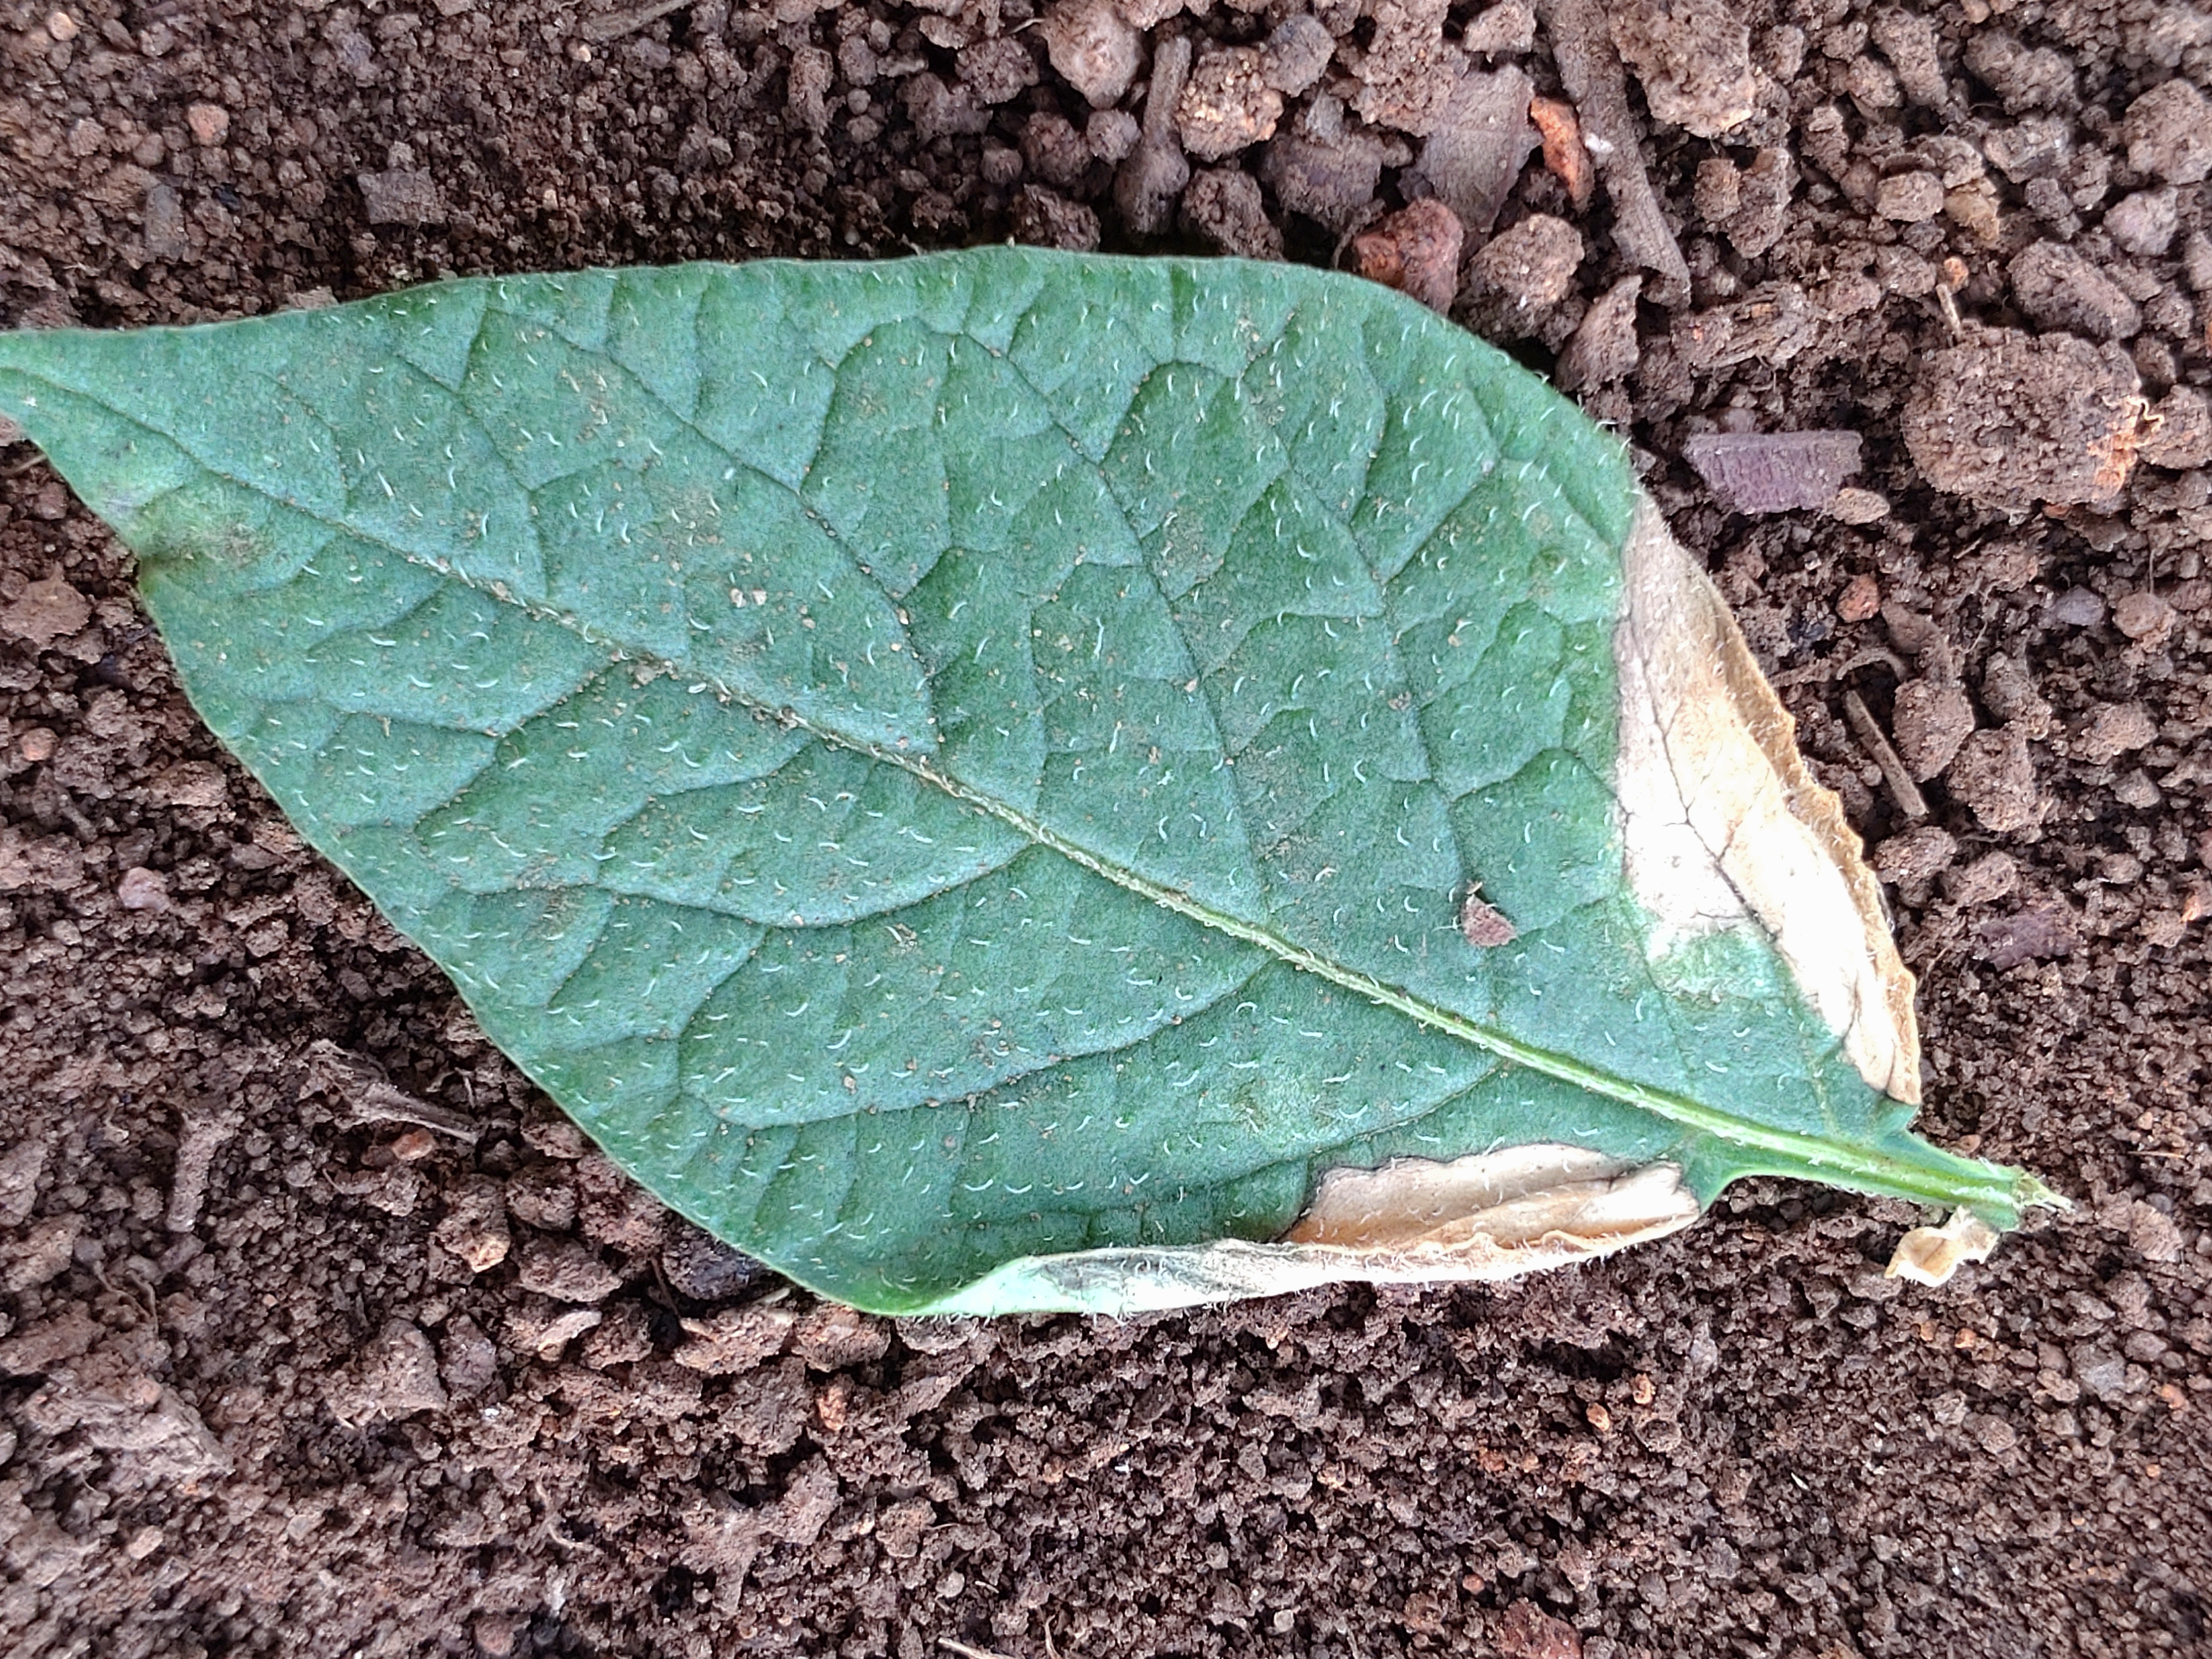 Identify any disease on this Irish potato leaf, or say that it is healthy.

early blight
